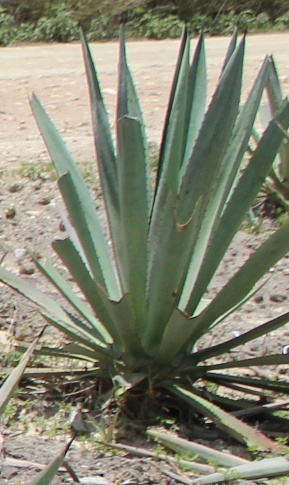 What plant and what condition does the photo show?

agave, healthy
